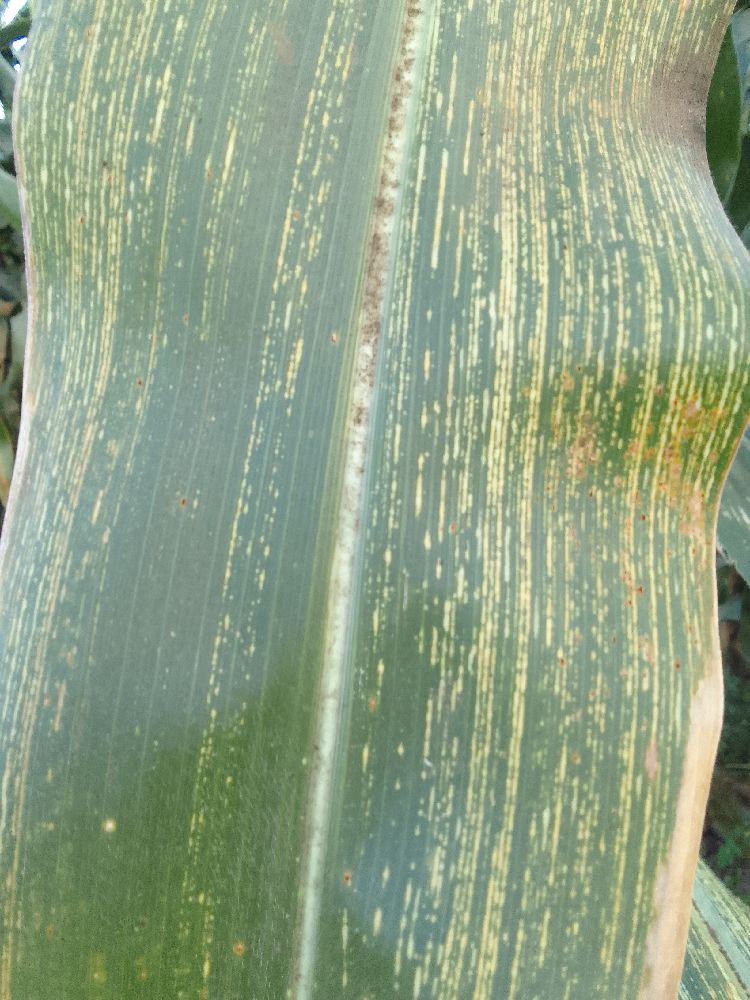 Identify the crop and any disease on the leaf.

maize, maize streak virus
